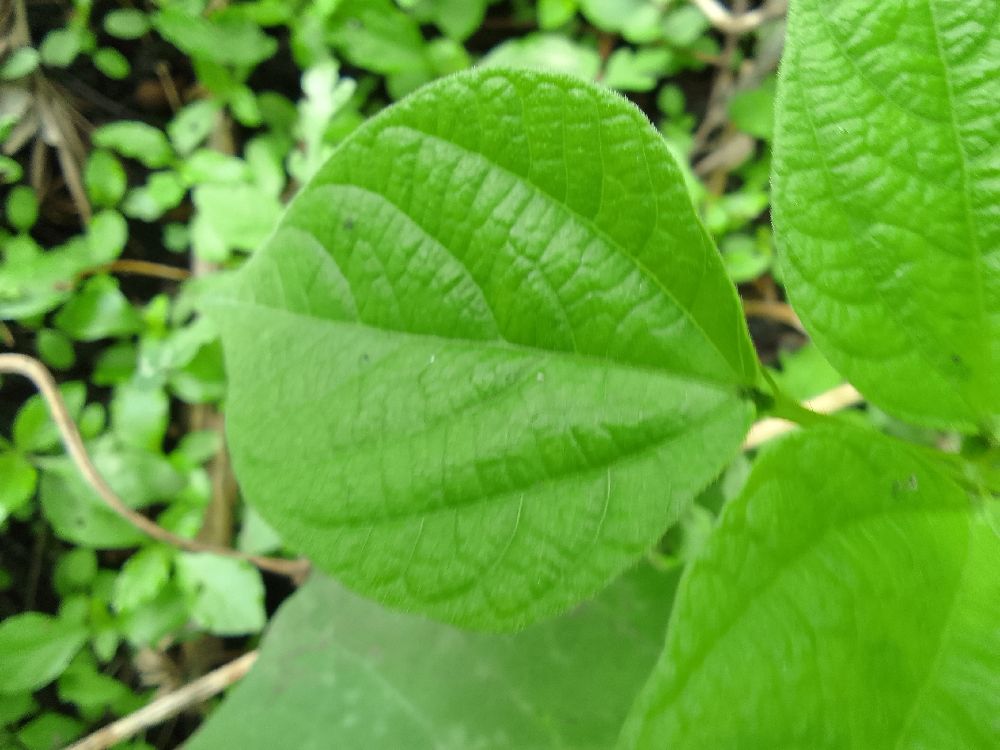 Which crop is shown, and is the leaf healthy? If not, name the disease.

common bean, healthy
